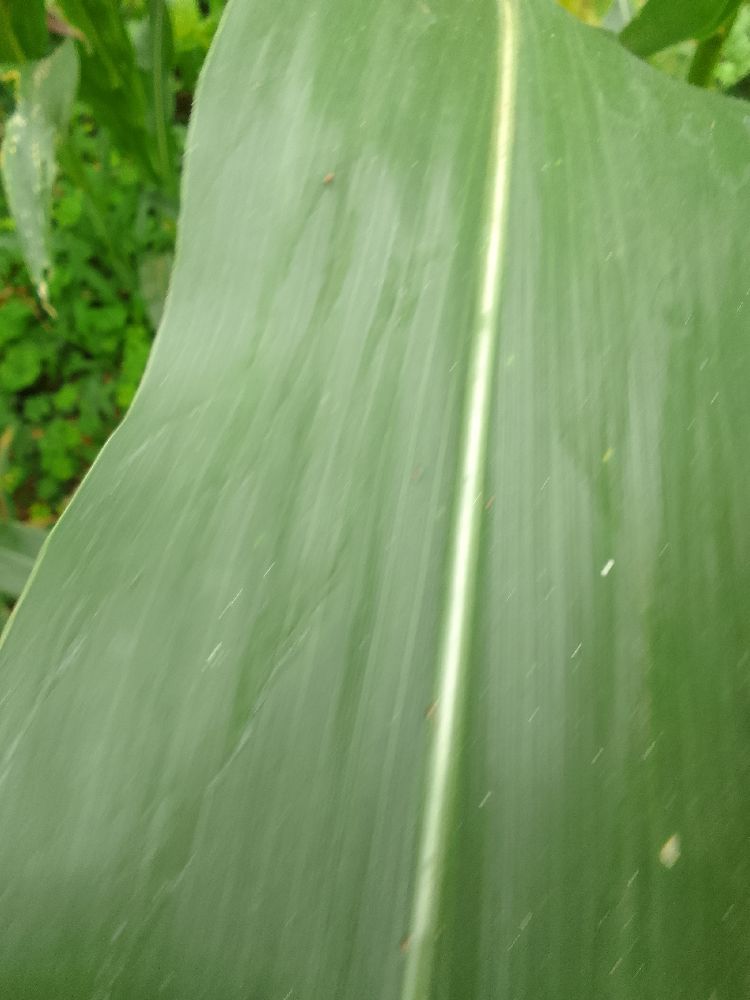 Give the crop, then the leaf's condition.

maize, healthy
